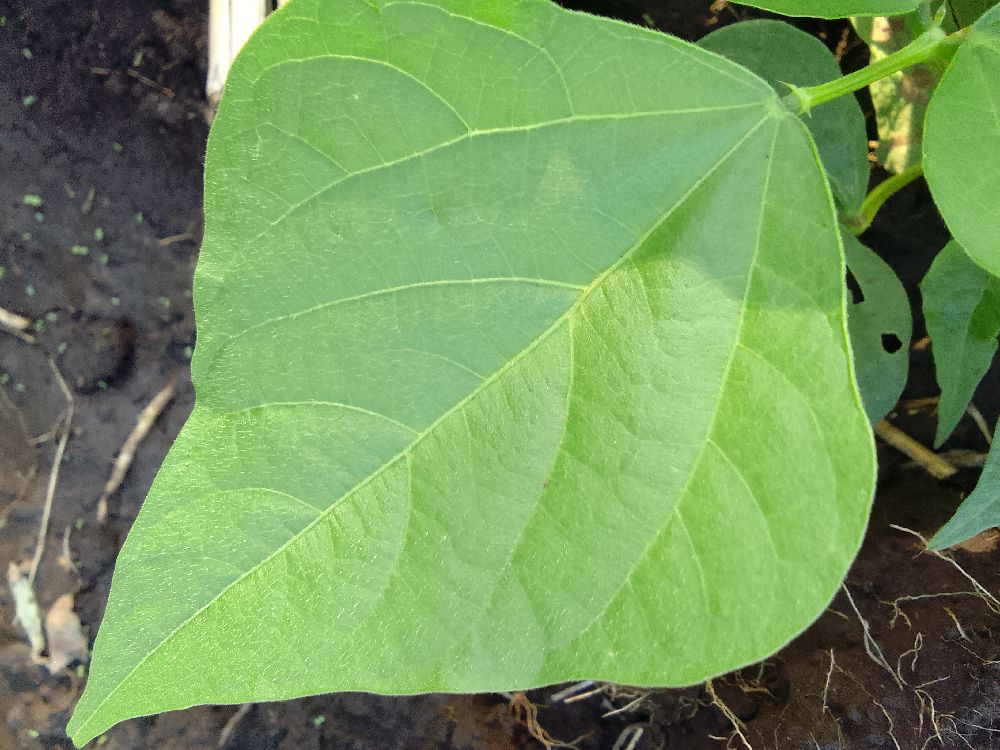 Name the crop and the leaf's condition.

common bean, healthy
